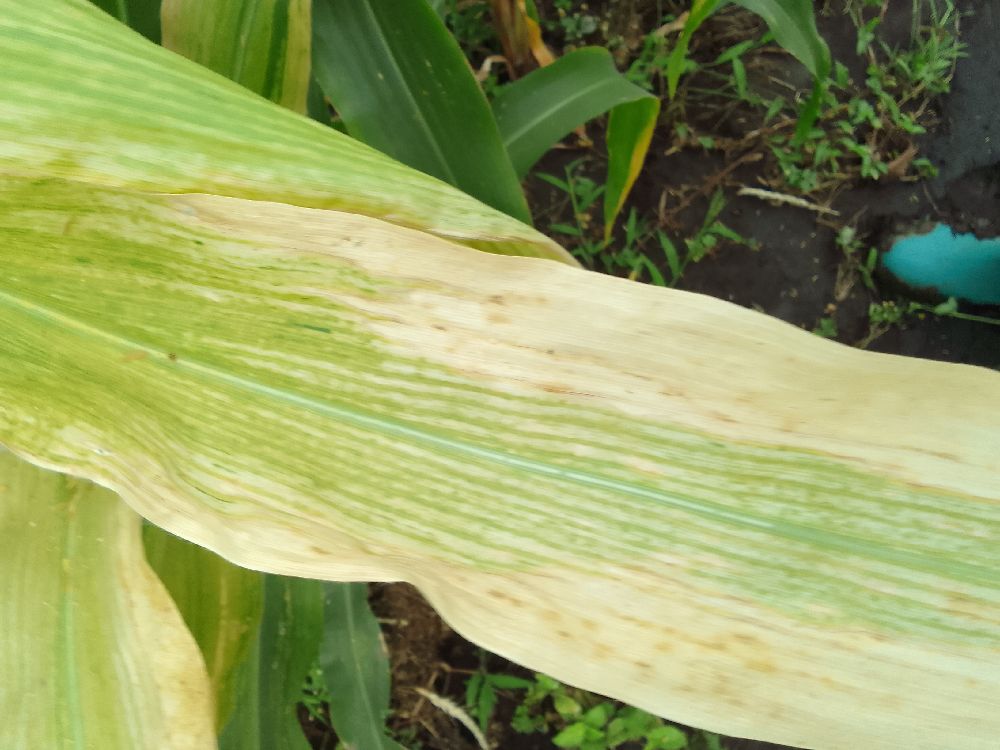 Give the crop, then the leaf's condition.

maize, maize lethal necrosis
